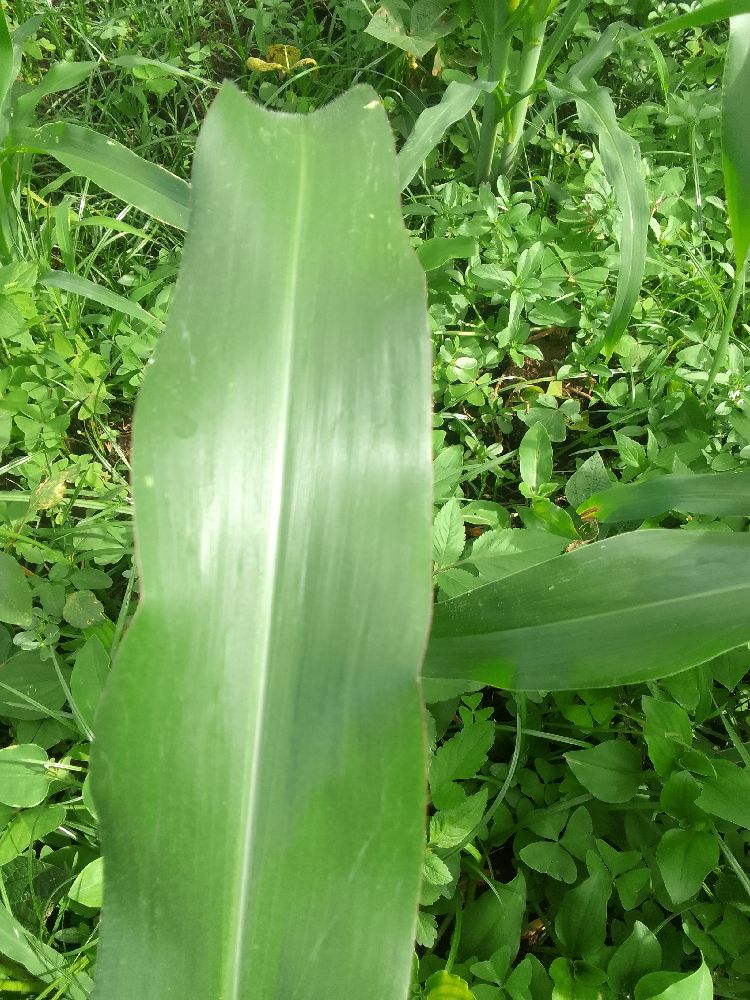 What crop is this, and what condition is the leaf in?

maize, healthy
